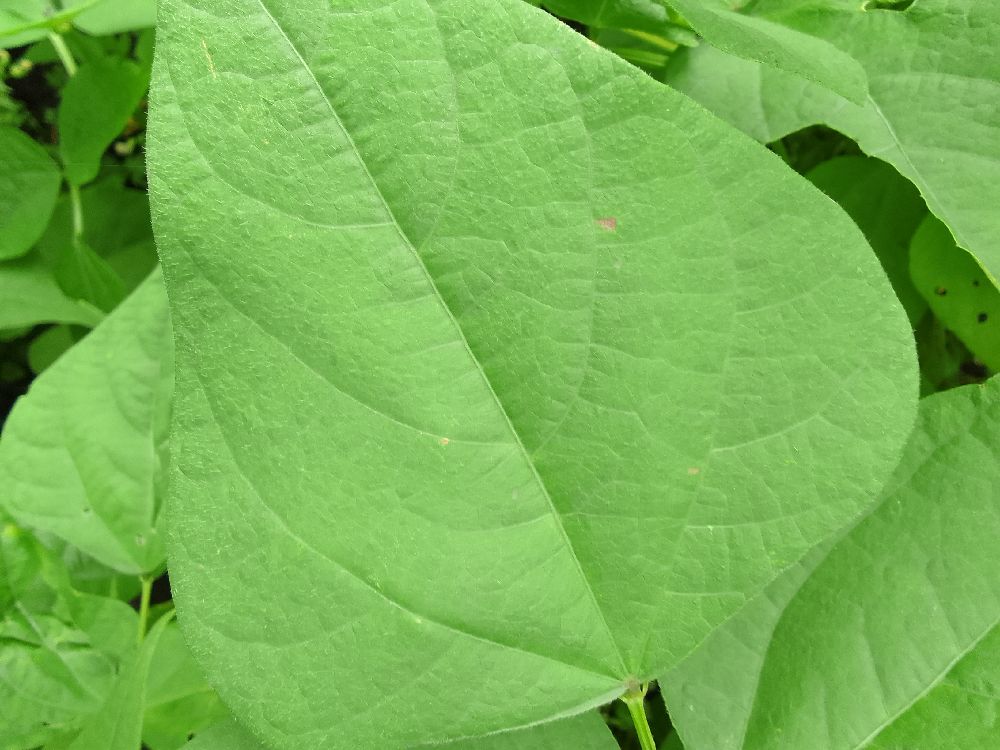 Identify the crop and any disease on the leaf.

common bean, healthy
